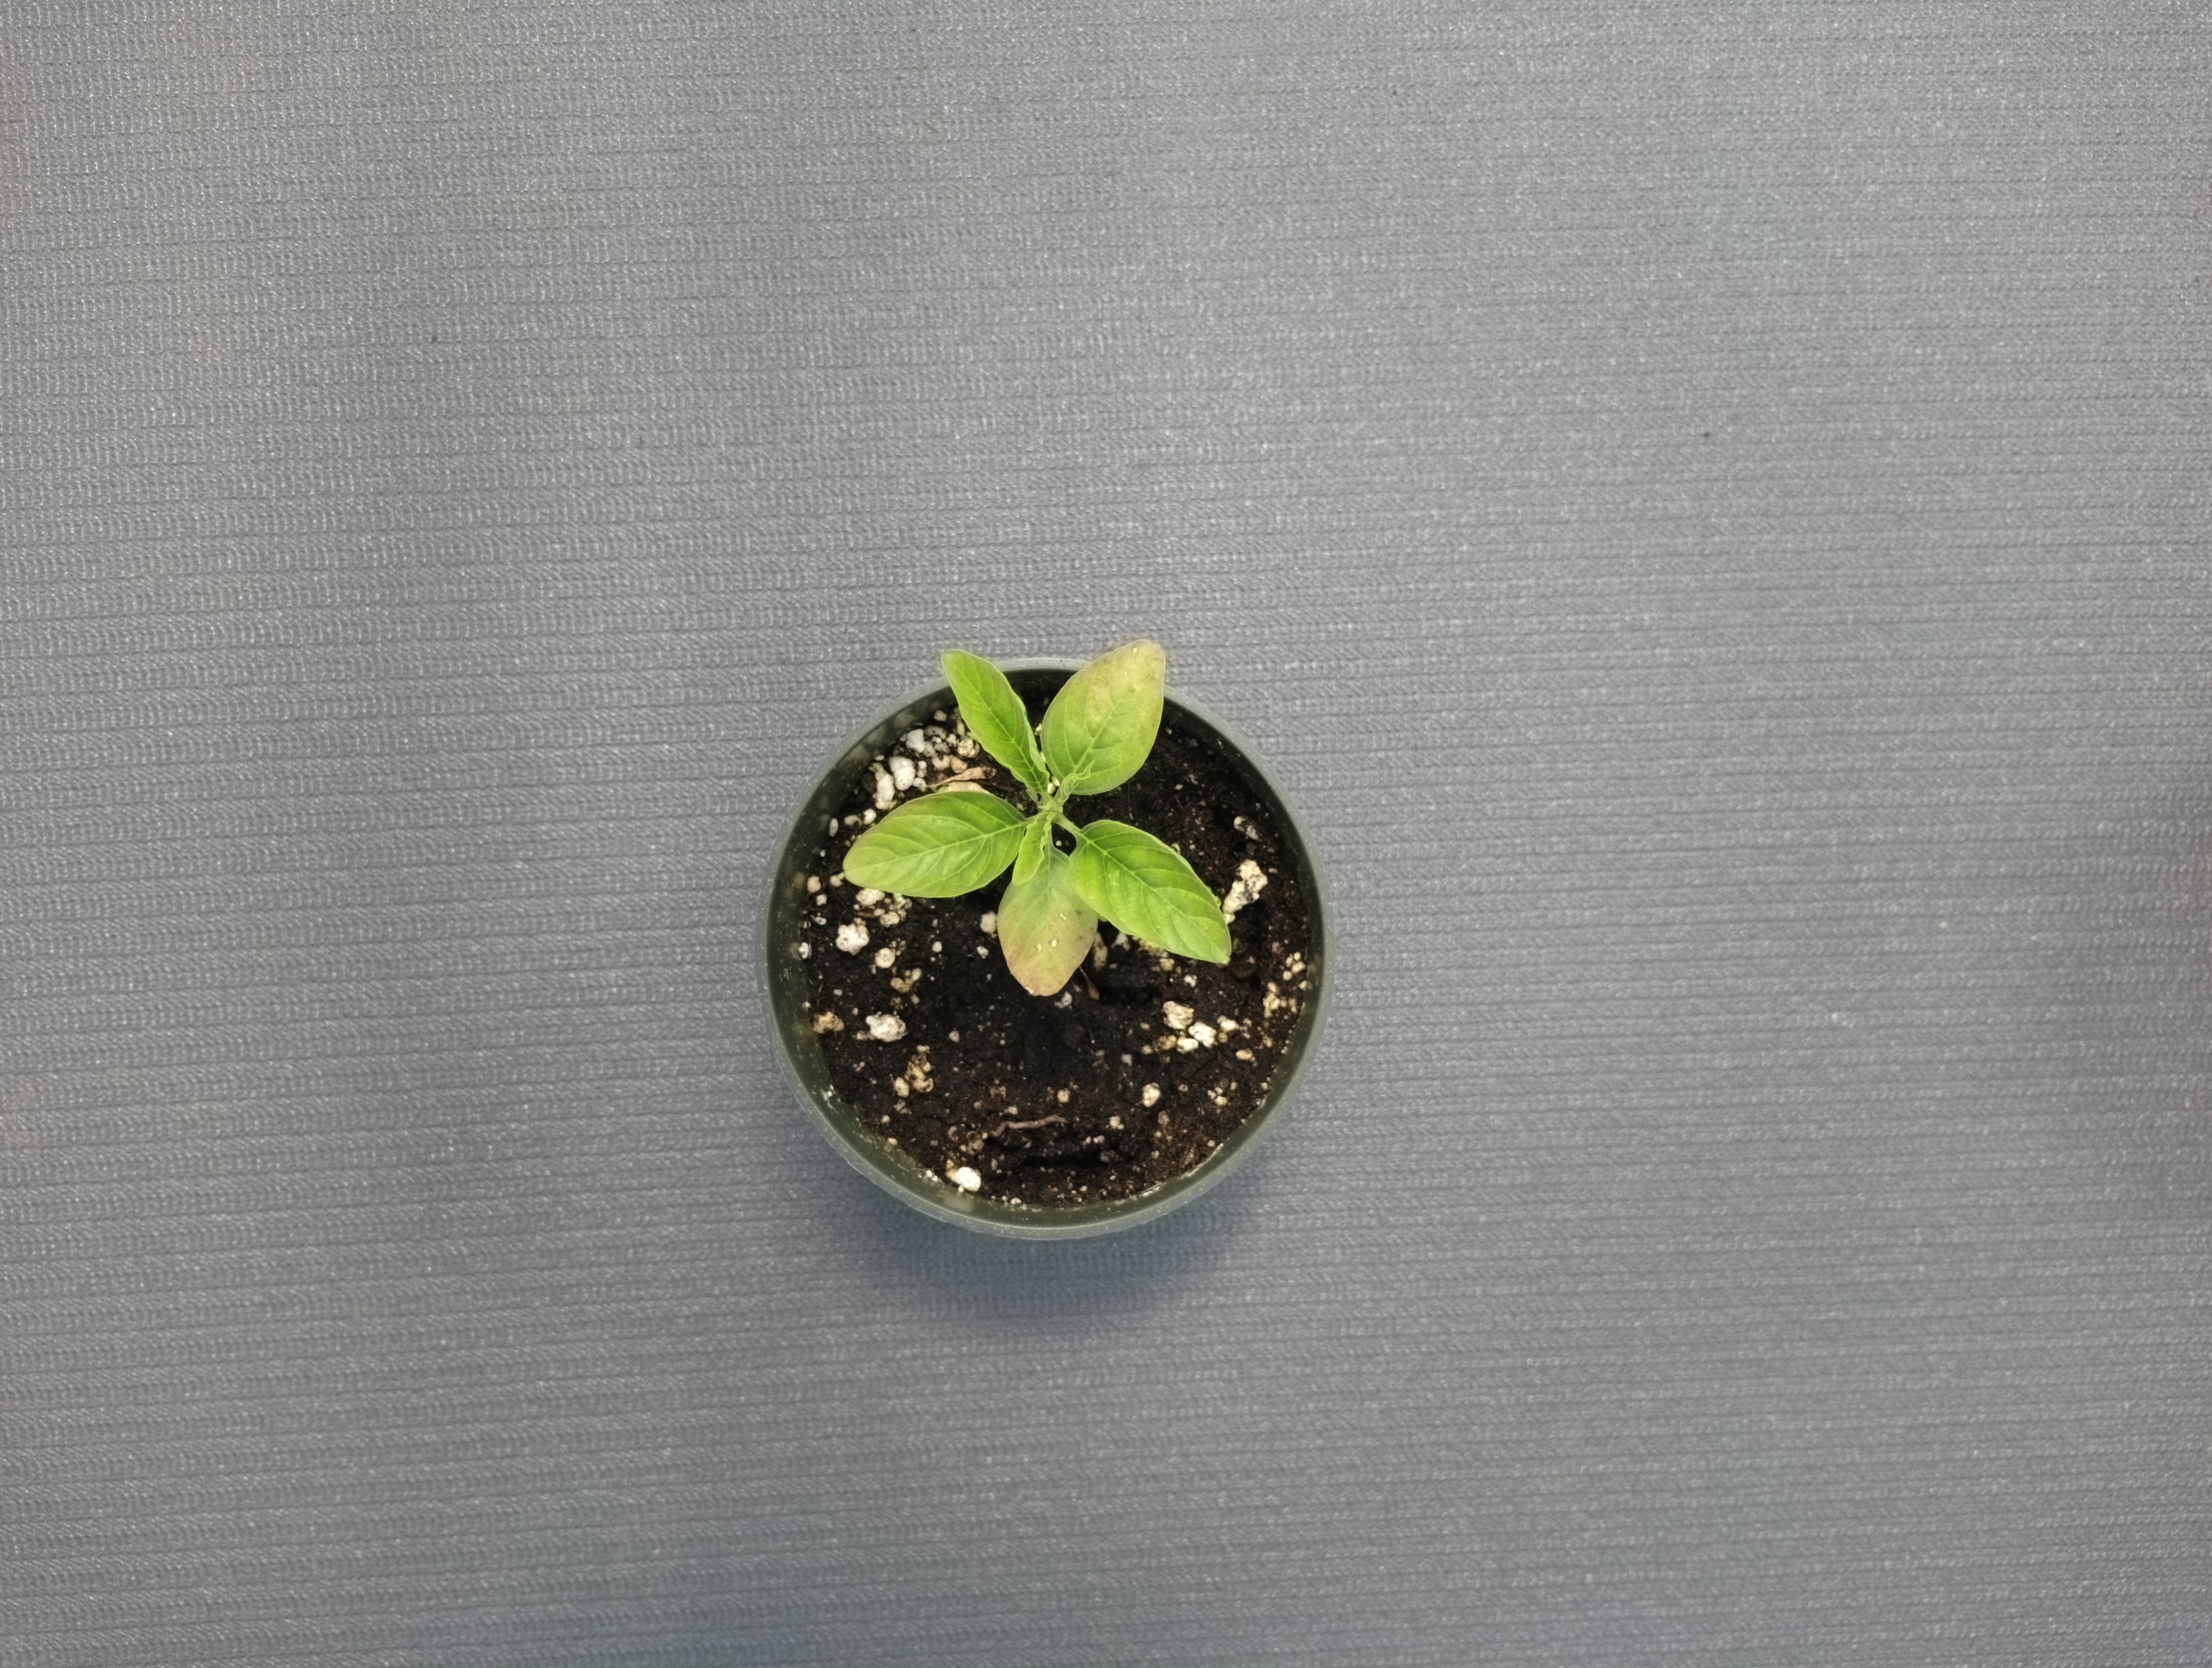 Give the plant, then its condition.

waterhemp, healthy untreated
